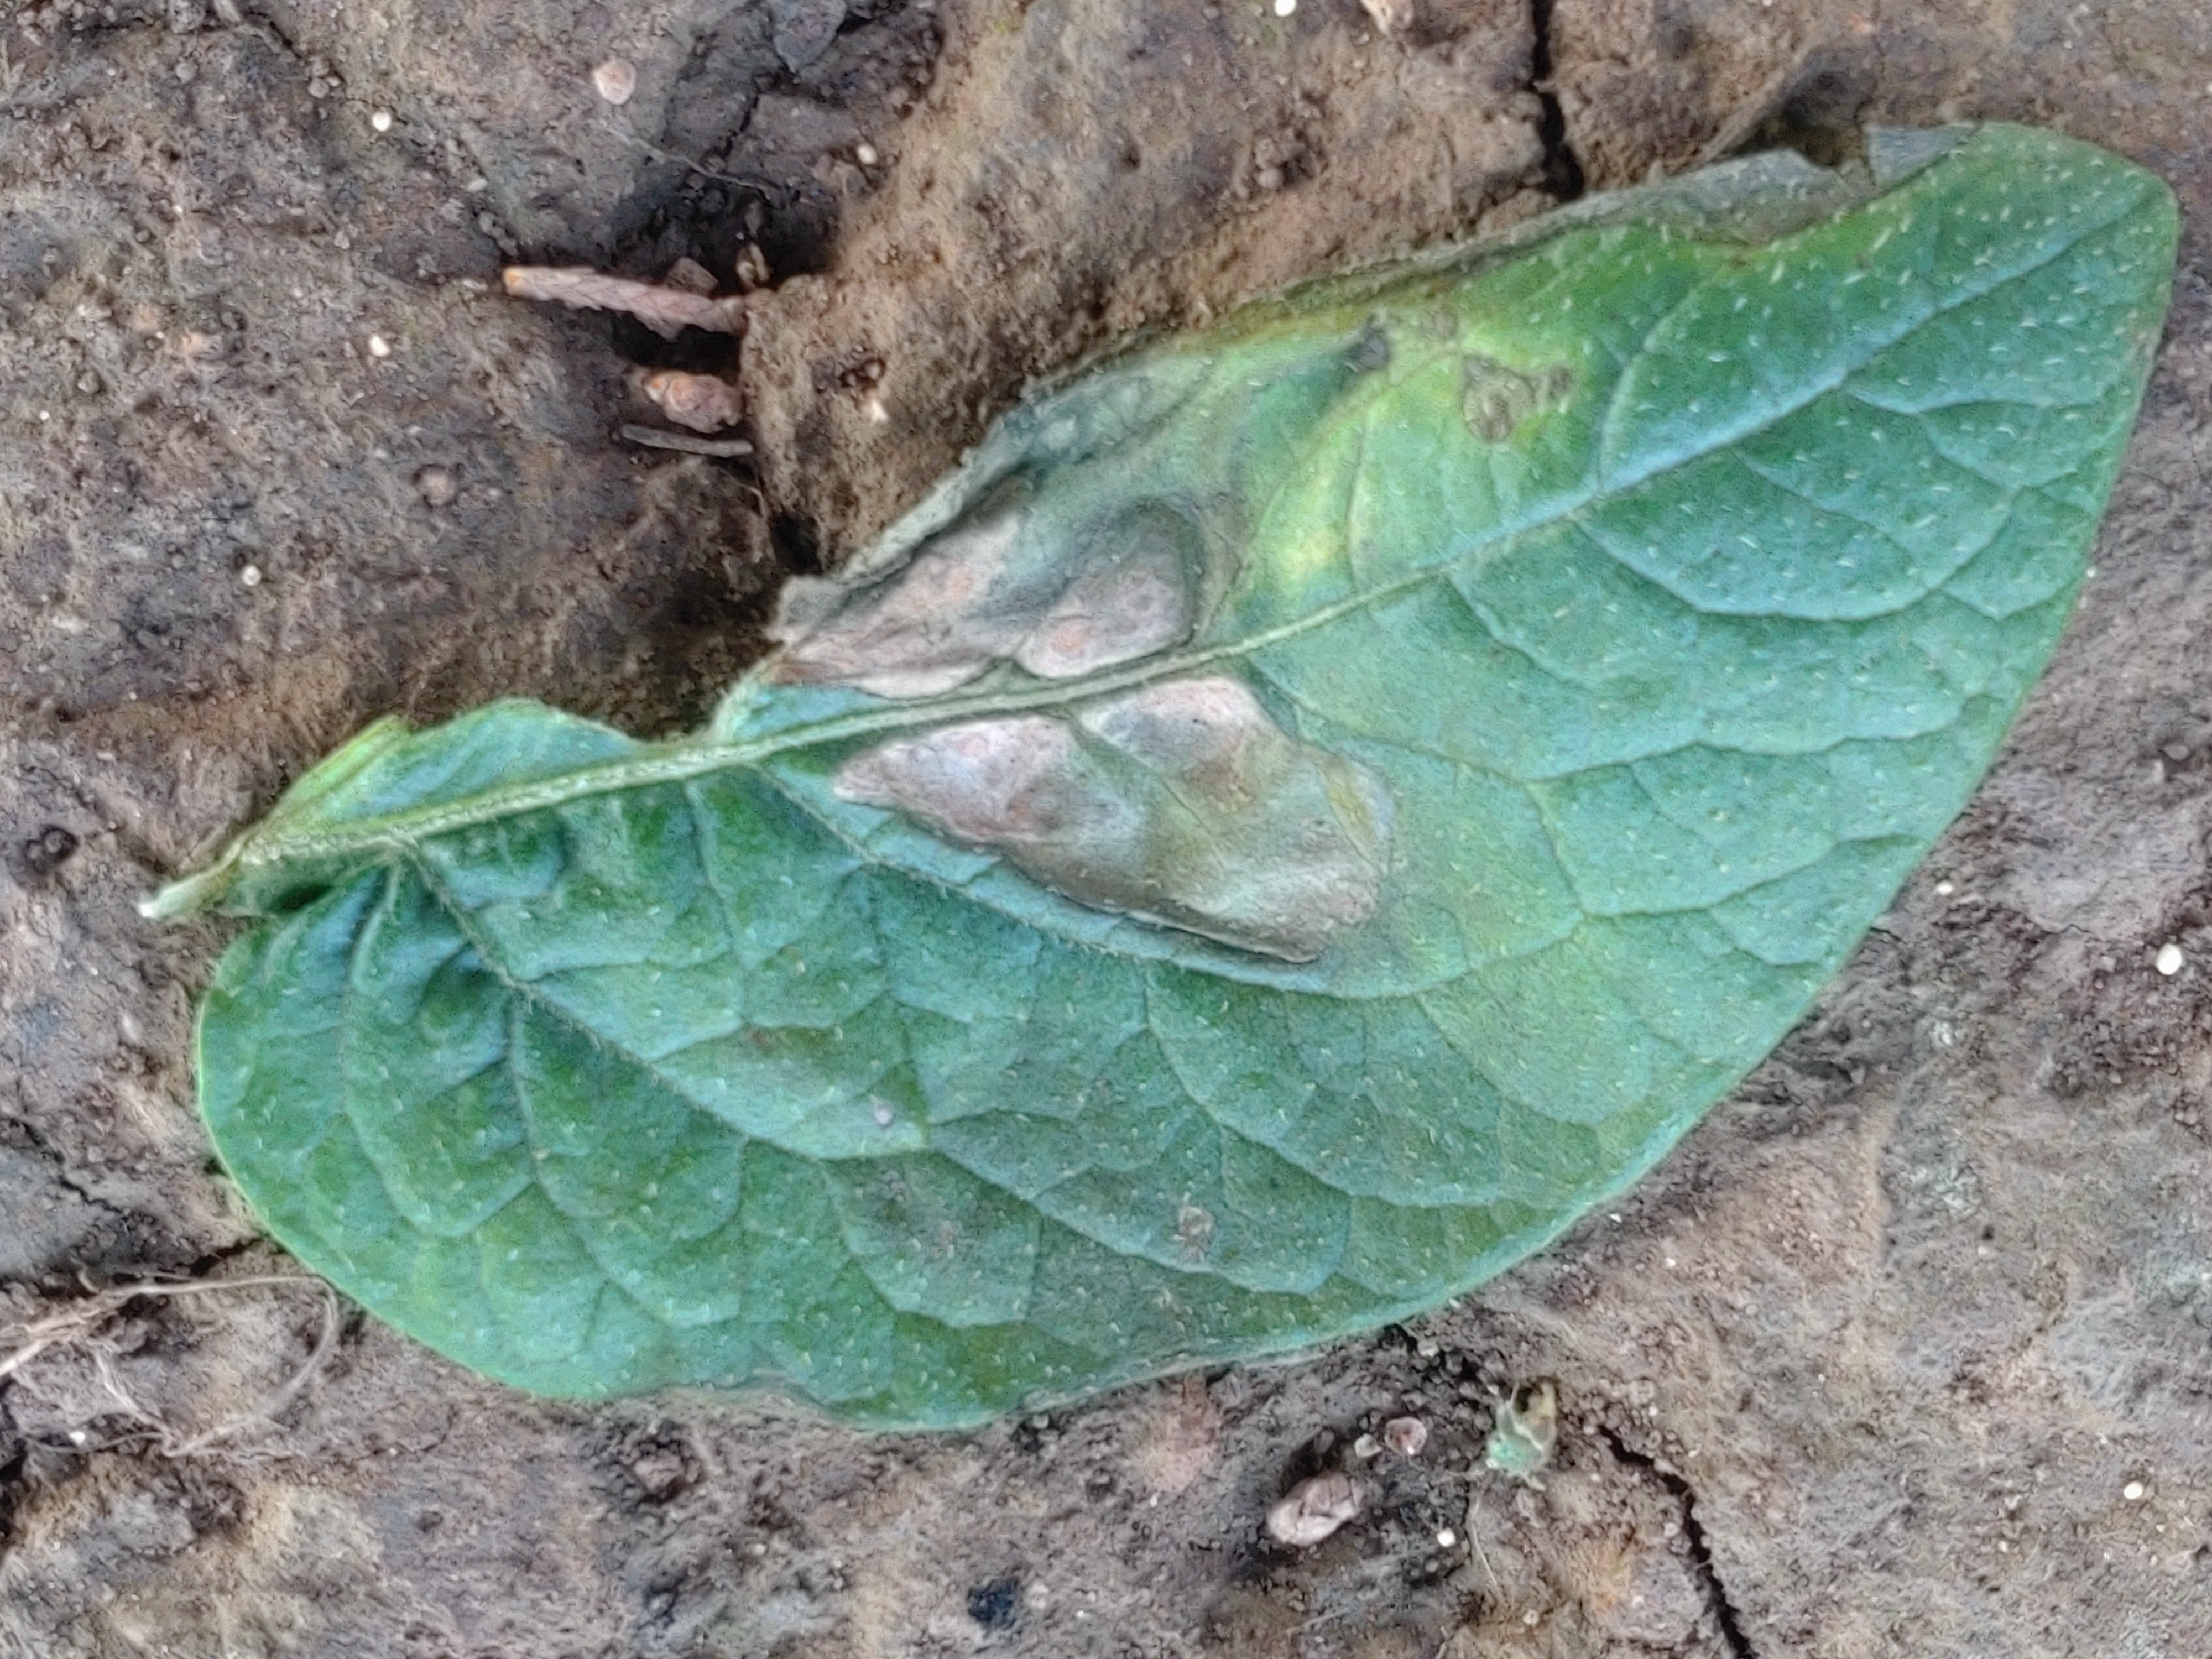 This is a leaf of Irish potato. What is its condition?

early blight
